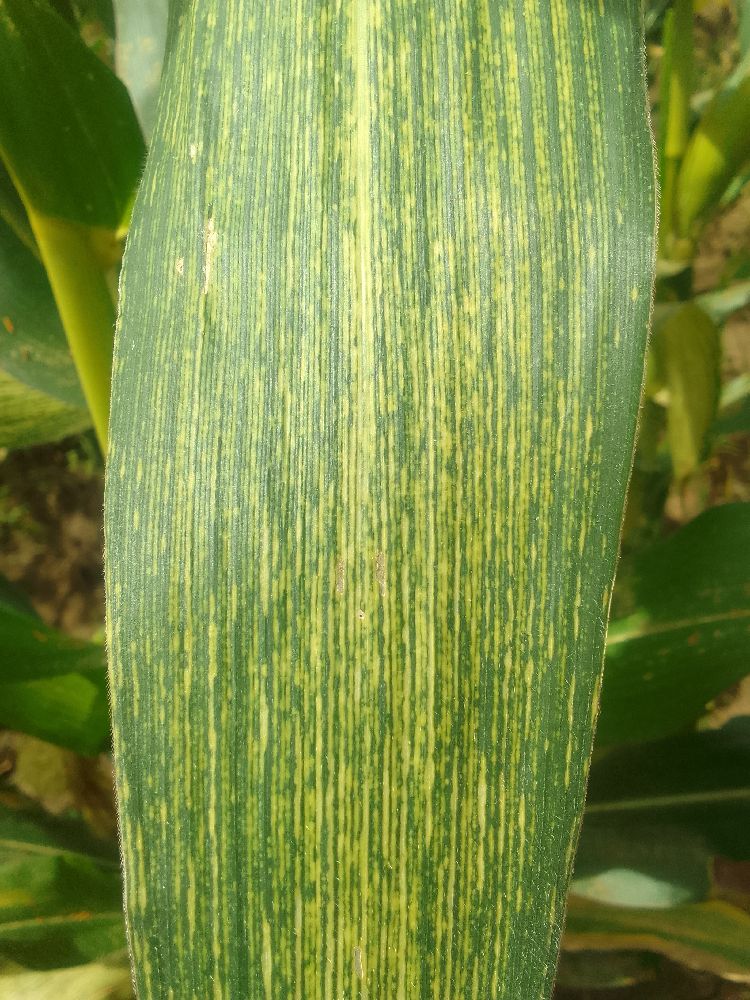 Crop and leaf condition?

maize, maize streak virus
